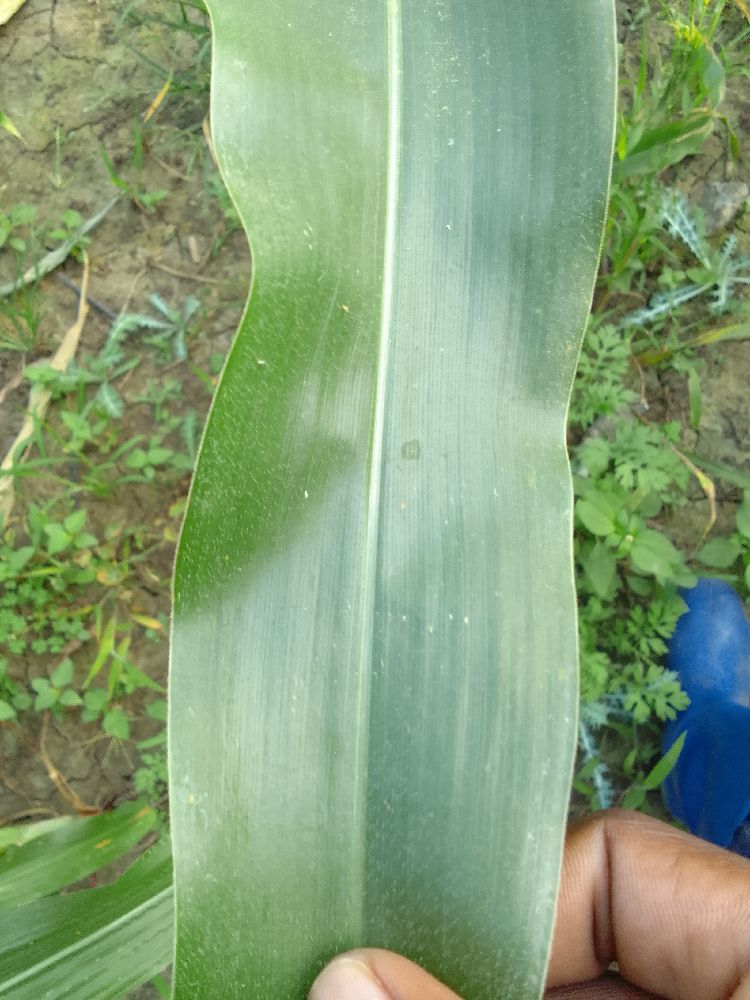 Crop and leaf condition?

maize, healthy
